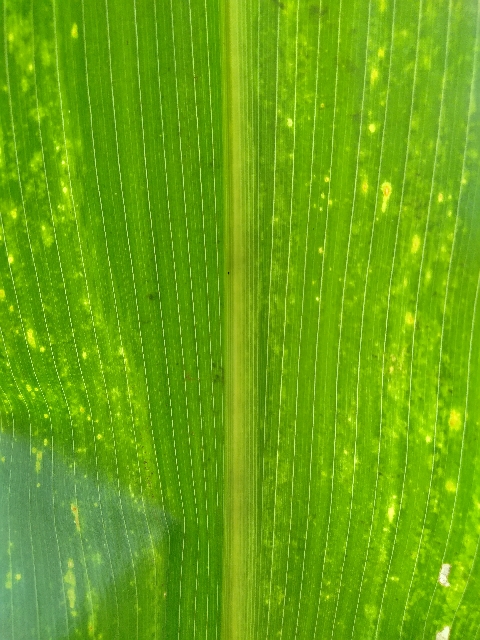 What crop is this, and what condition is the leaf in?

maize, maize lethal necrosis
